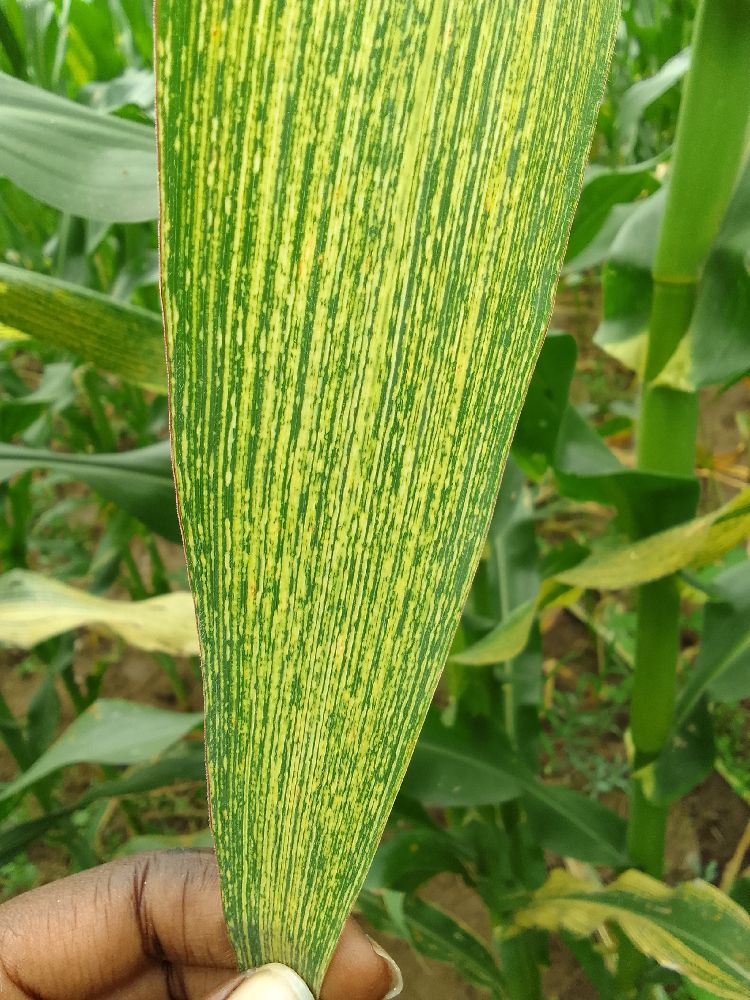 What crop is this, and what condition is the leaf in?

maize, maize streak virus
